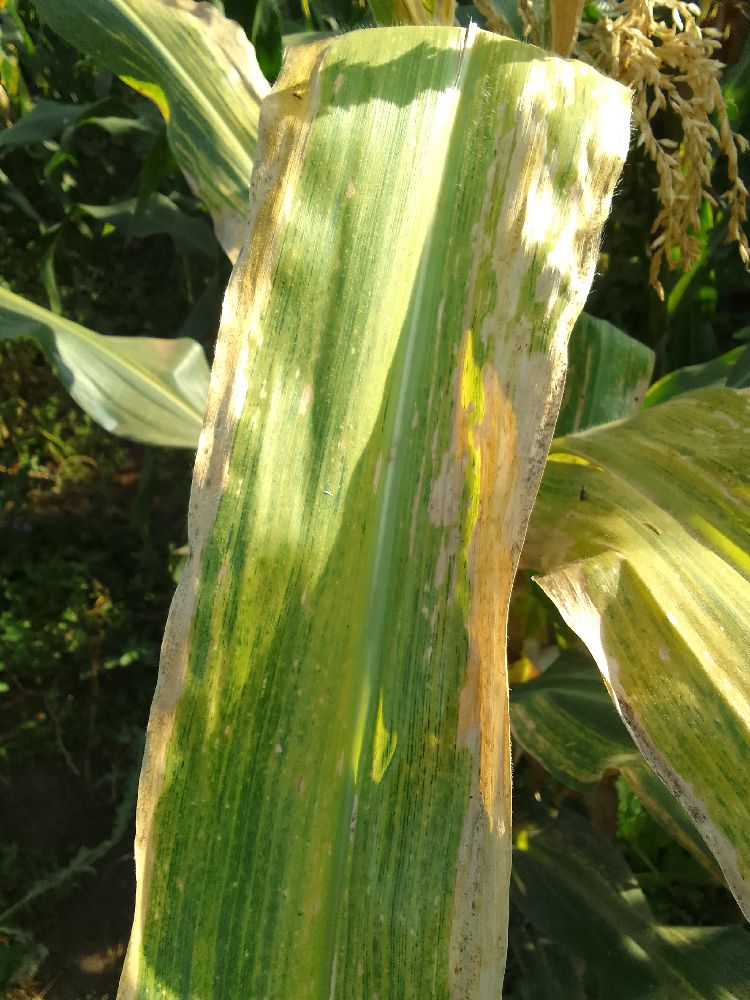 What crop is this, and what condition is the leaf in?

maize, maize lethal necrosis
